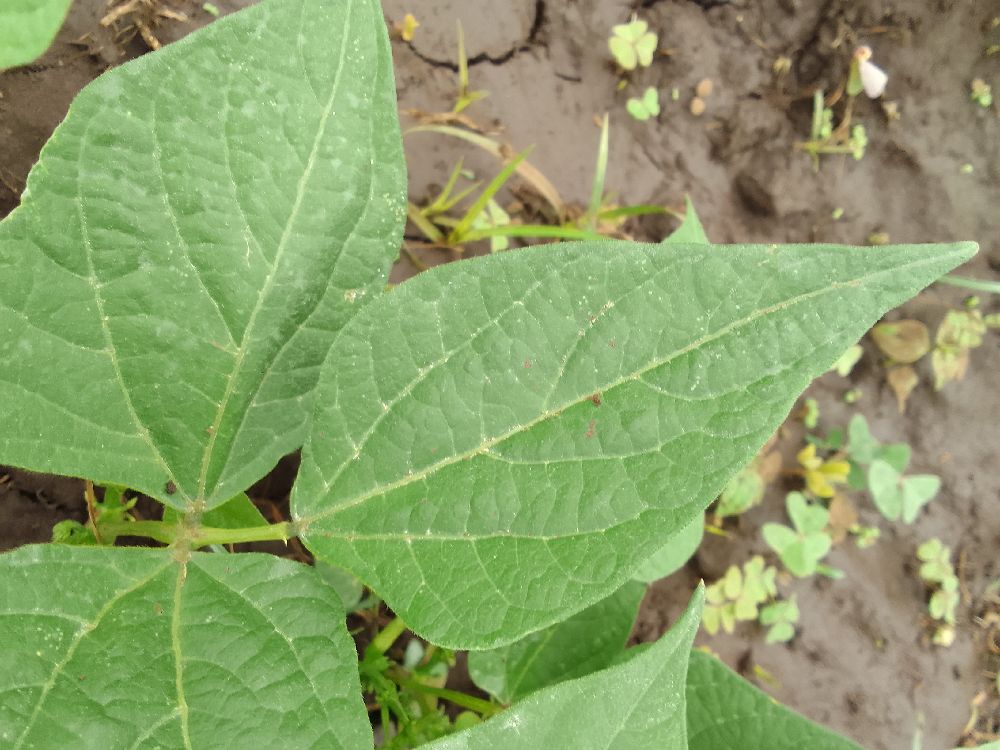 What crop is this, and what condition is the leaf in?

common bean, healthy
